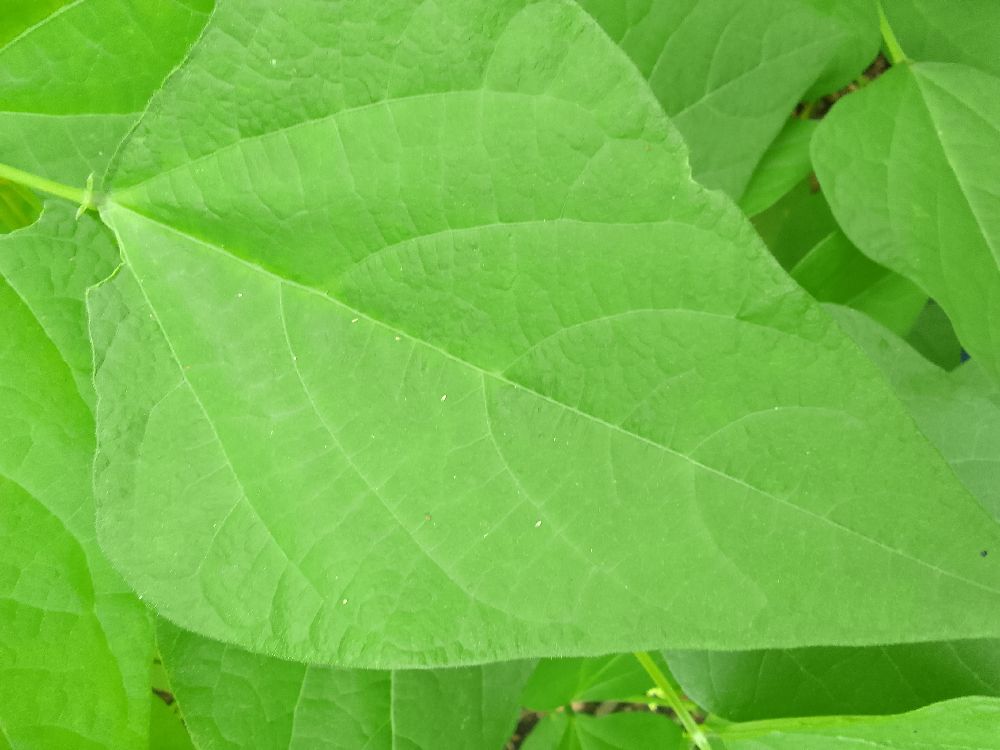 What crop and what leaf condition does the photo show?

common bean, healthy
